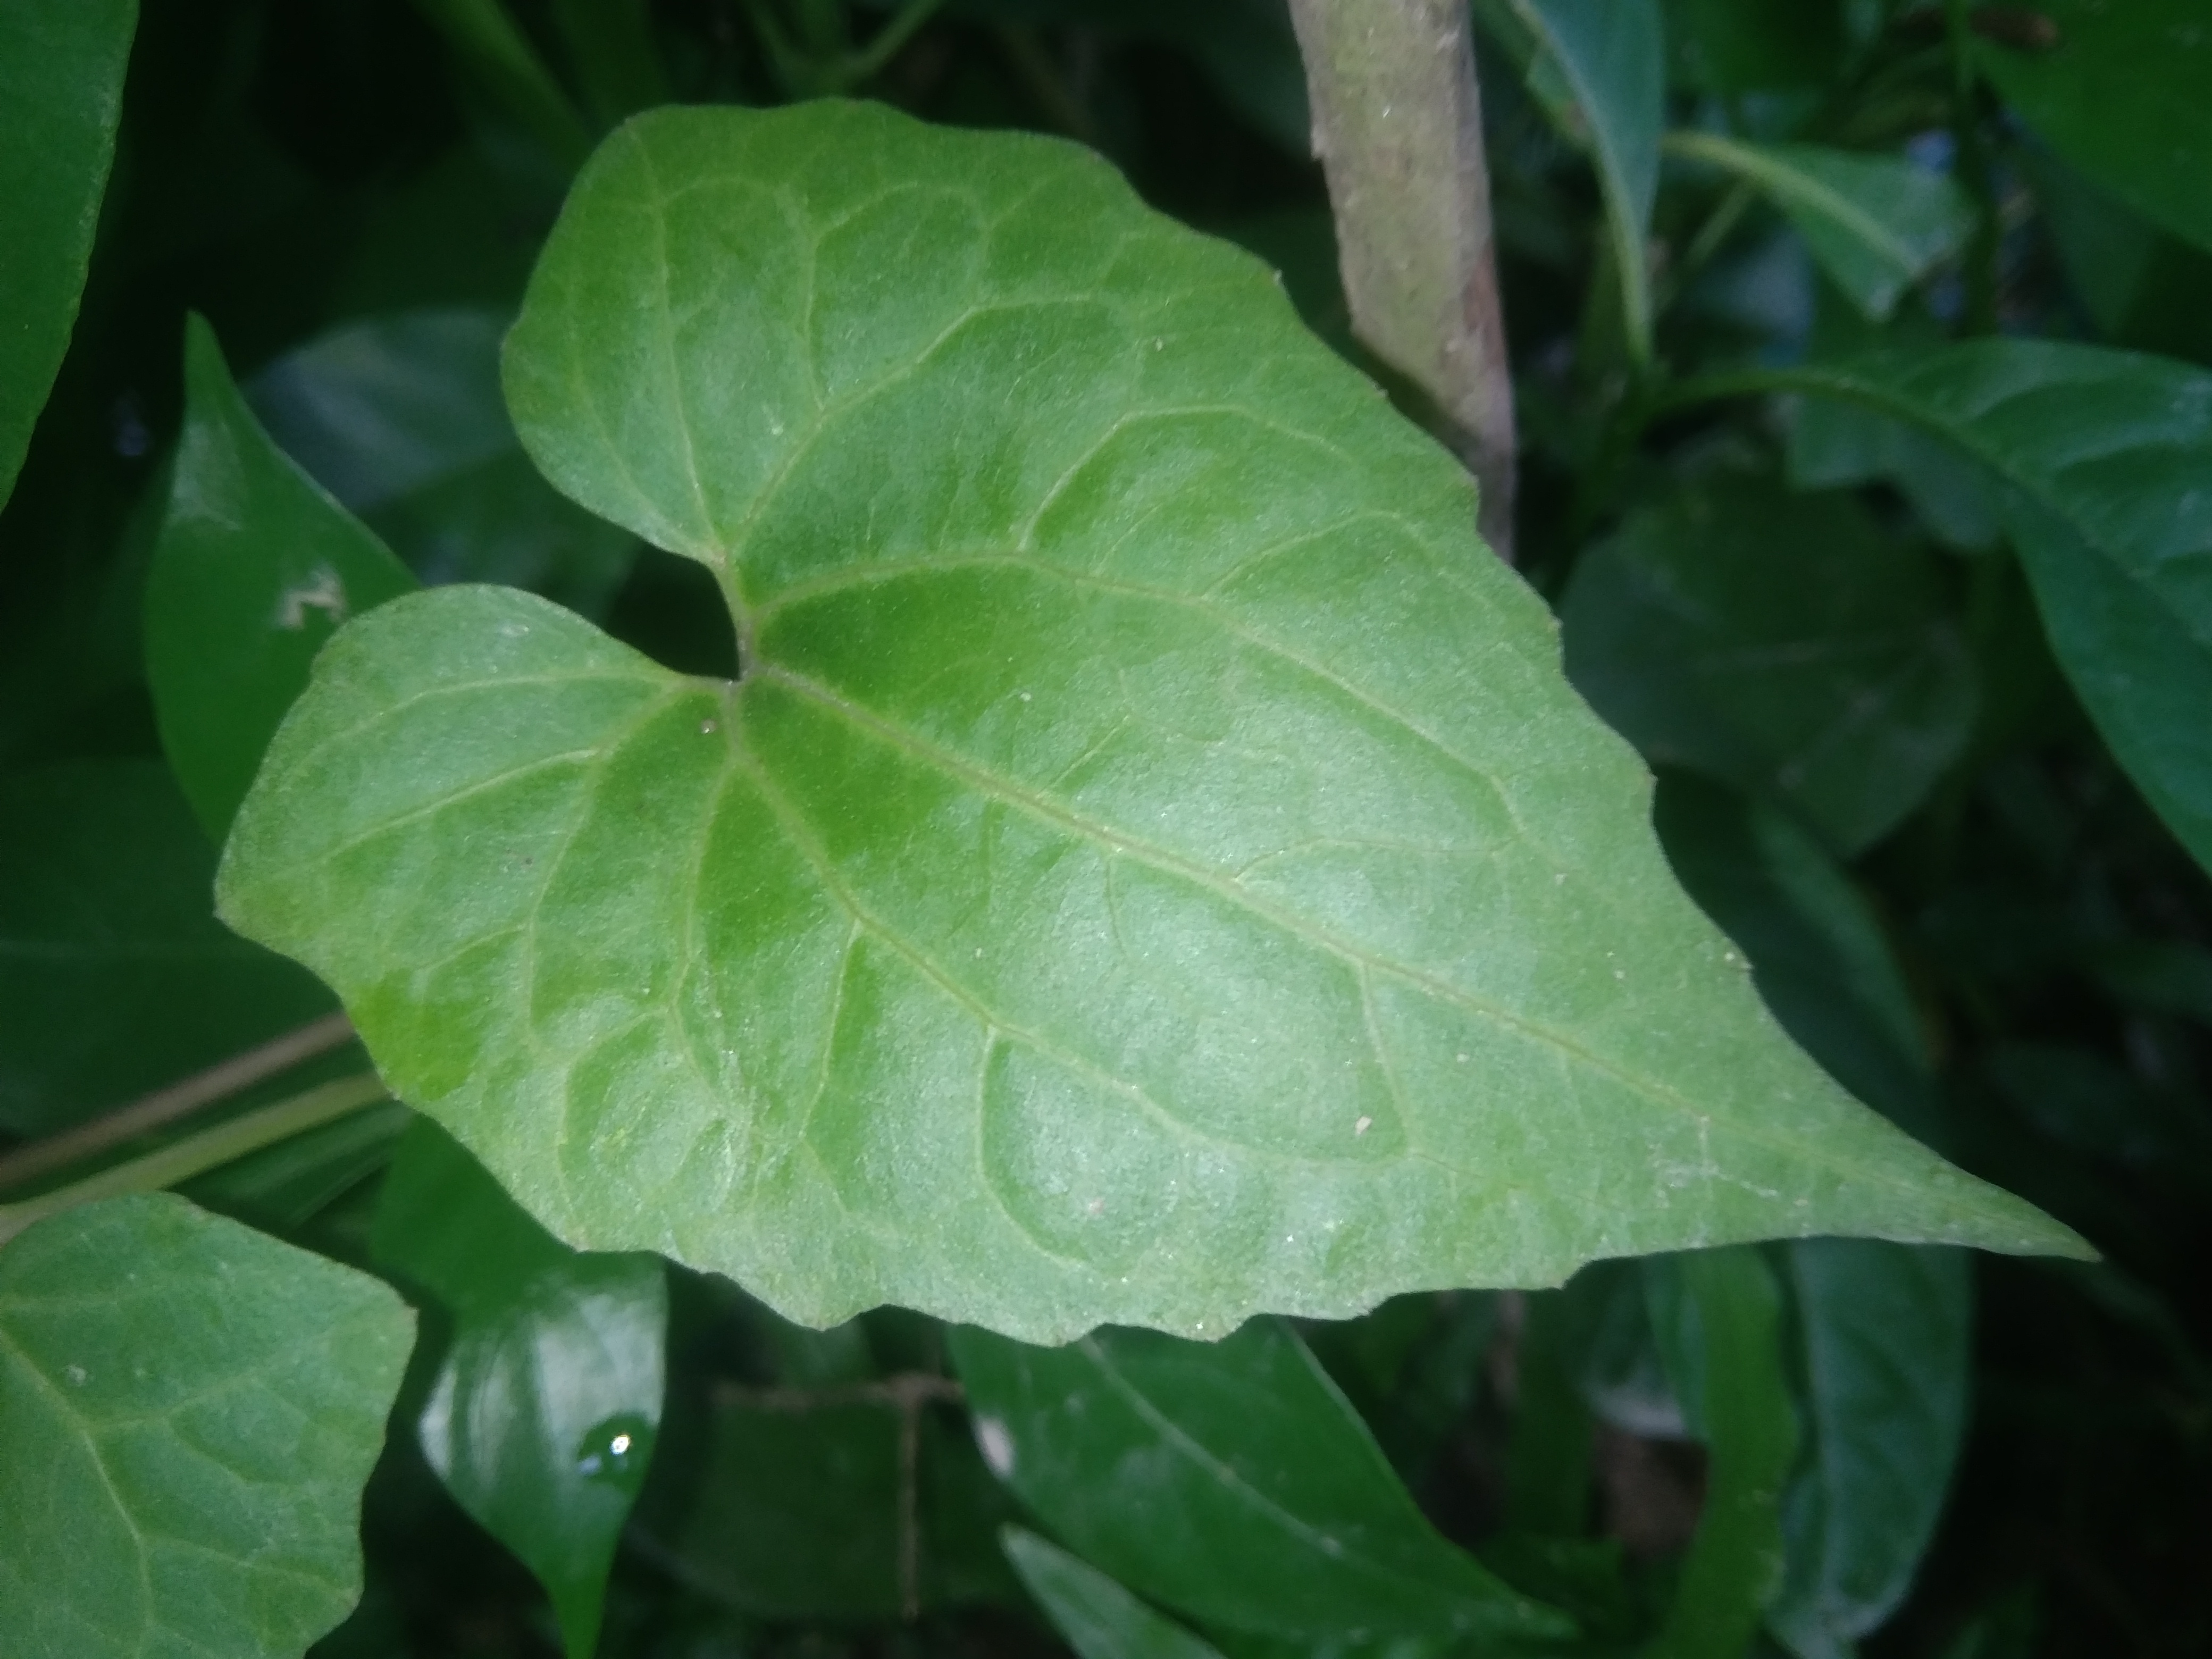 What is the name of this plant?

bitter vine
